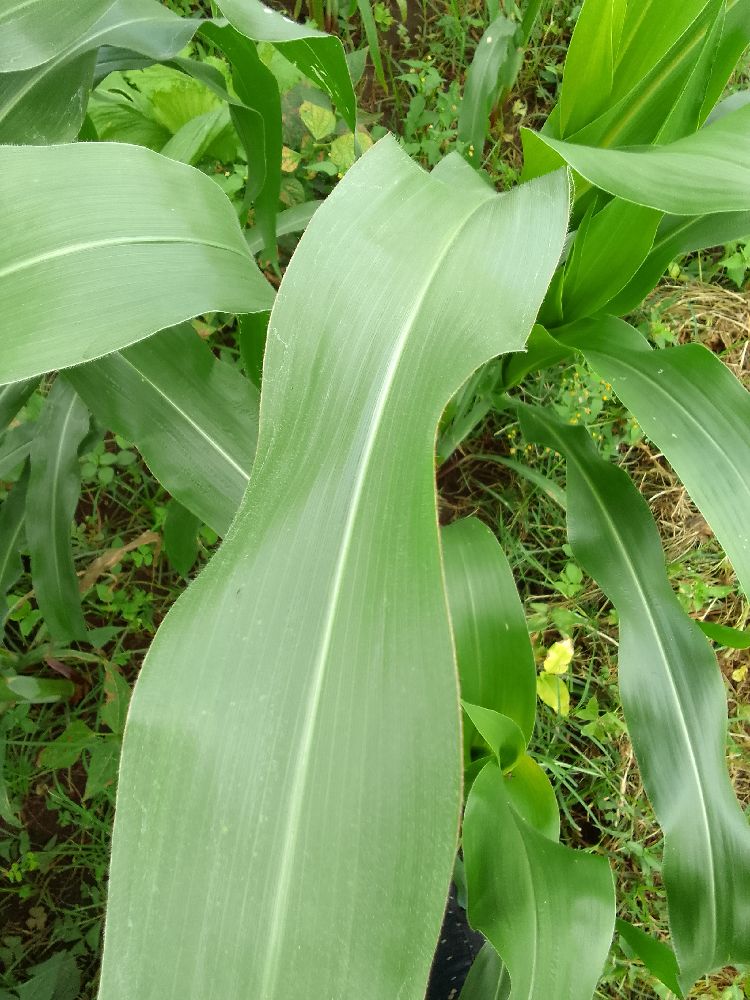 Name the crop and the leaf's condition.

maize, healthy
